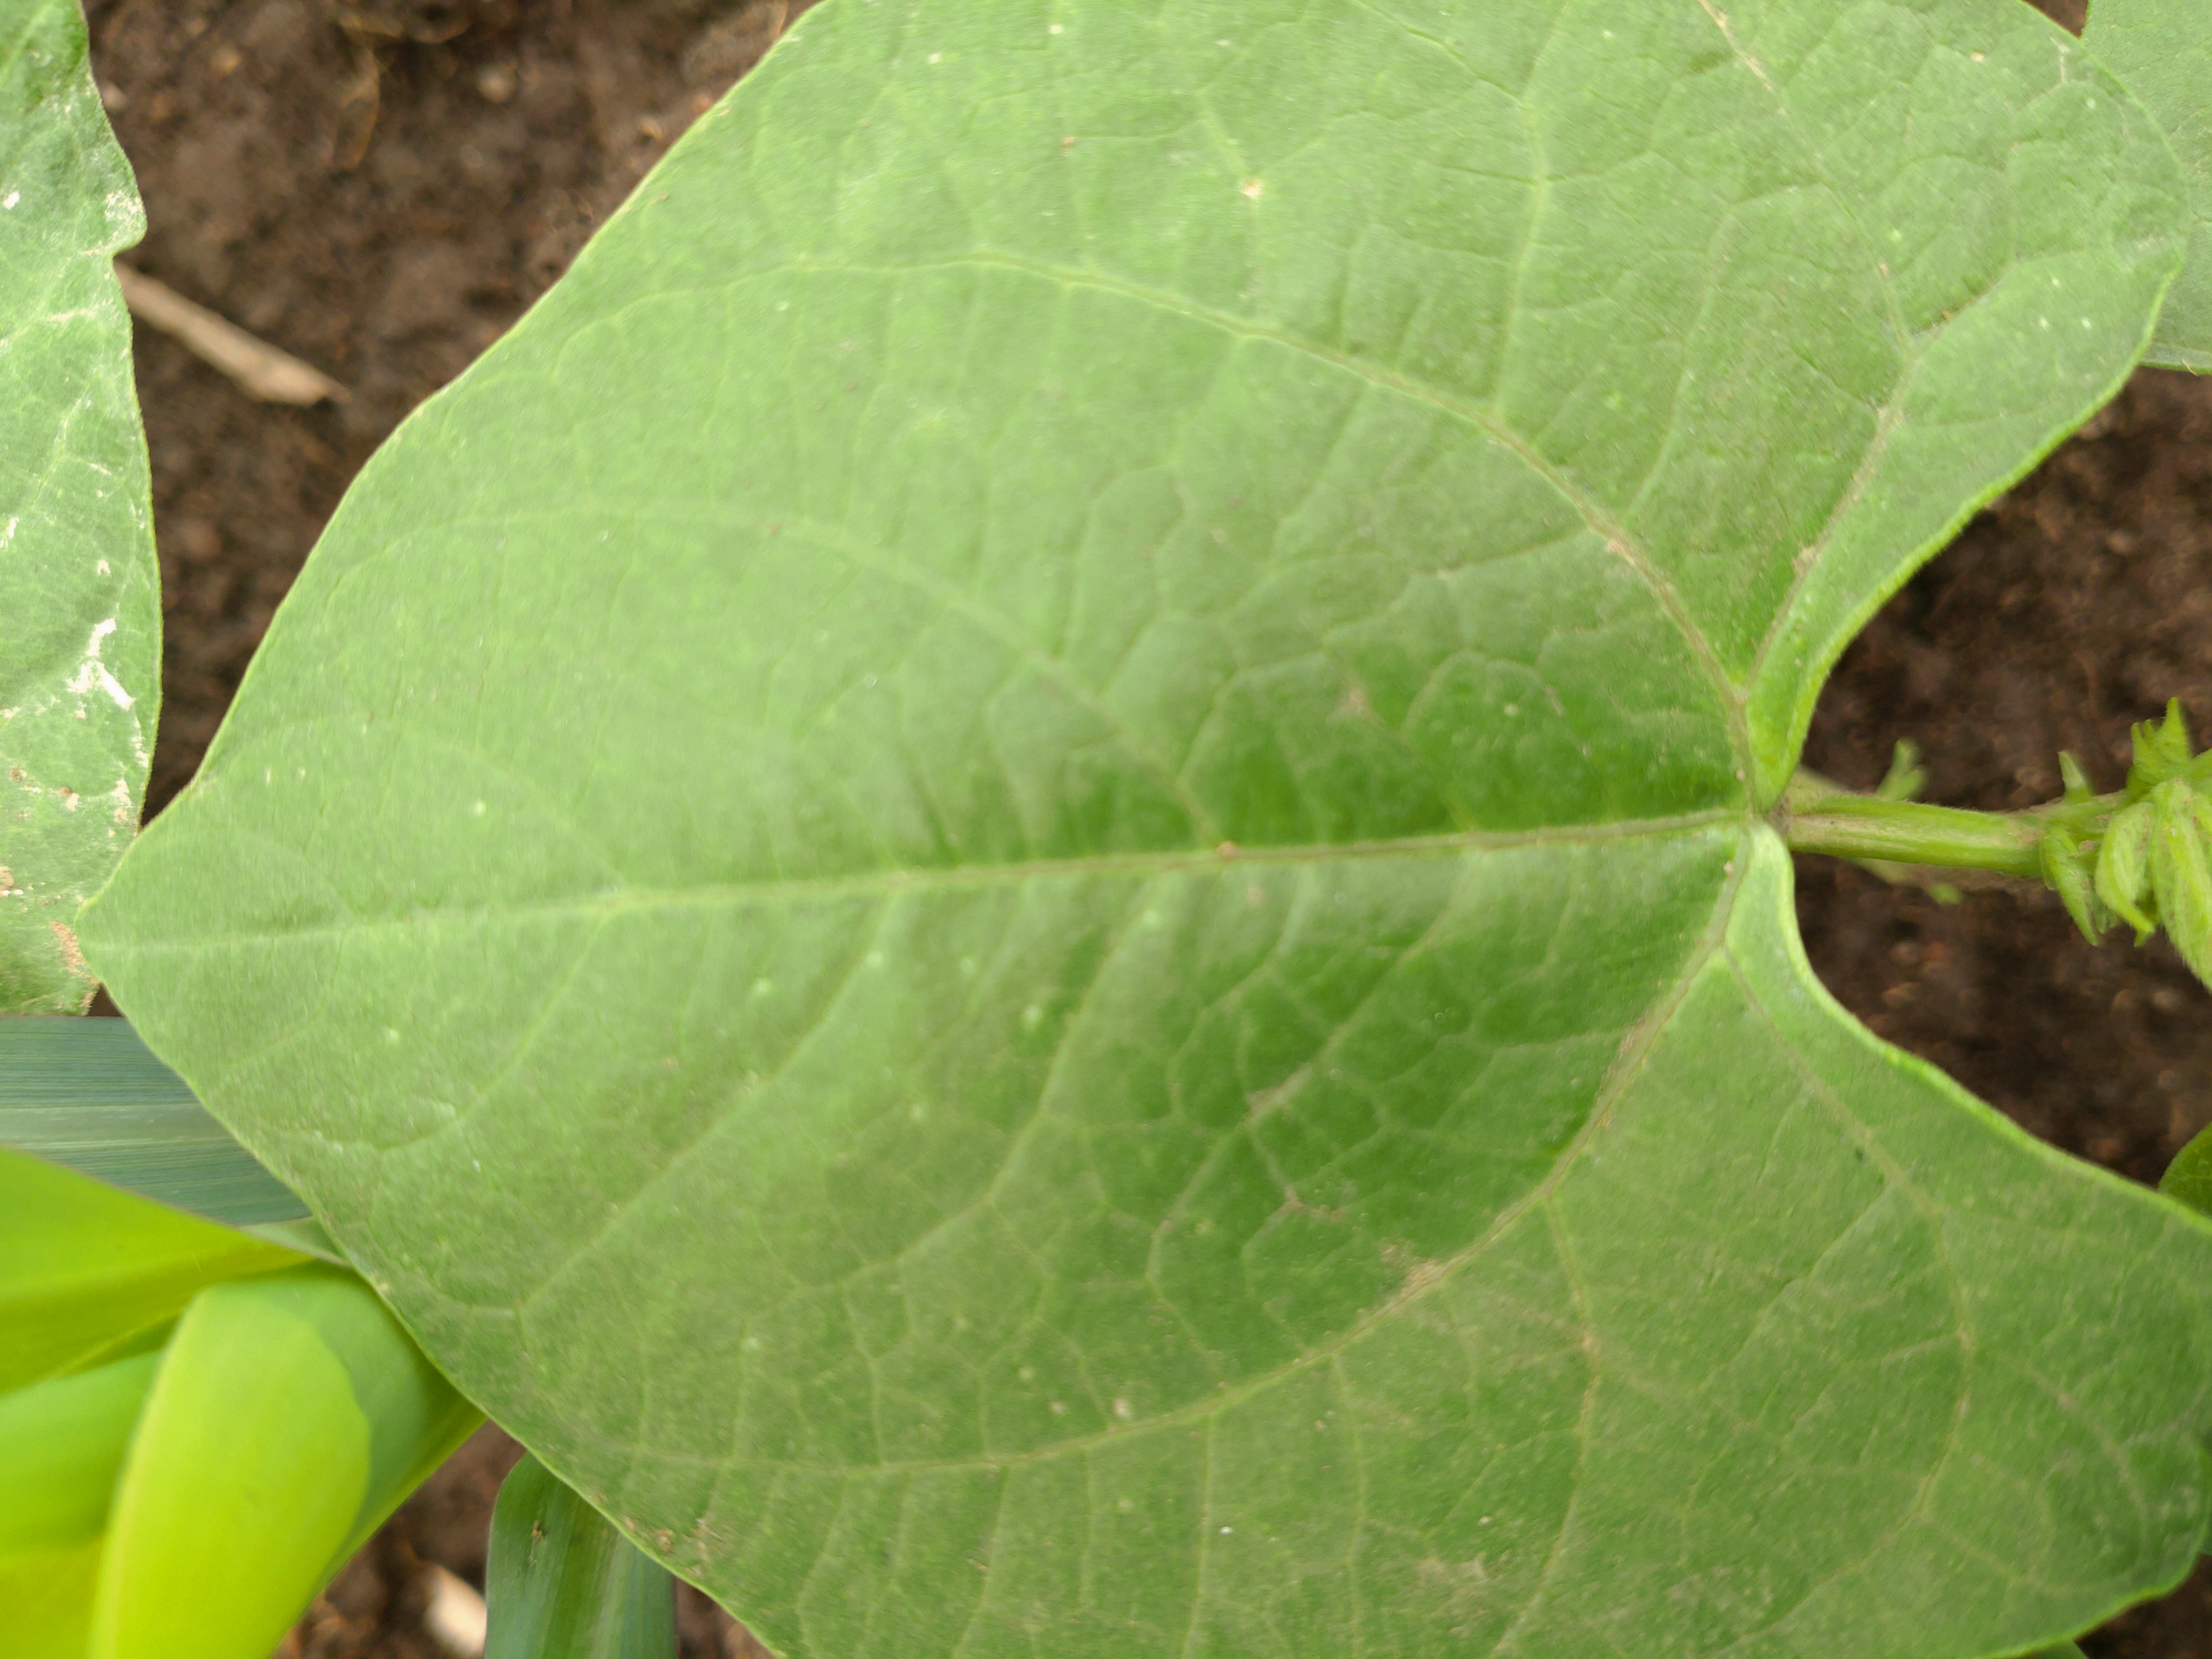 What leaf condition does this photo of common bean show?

healthy
